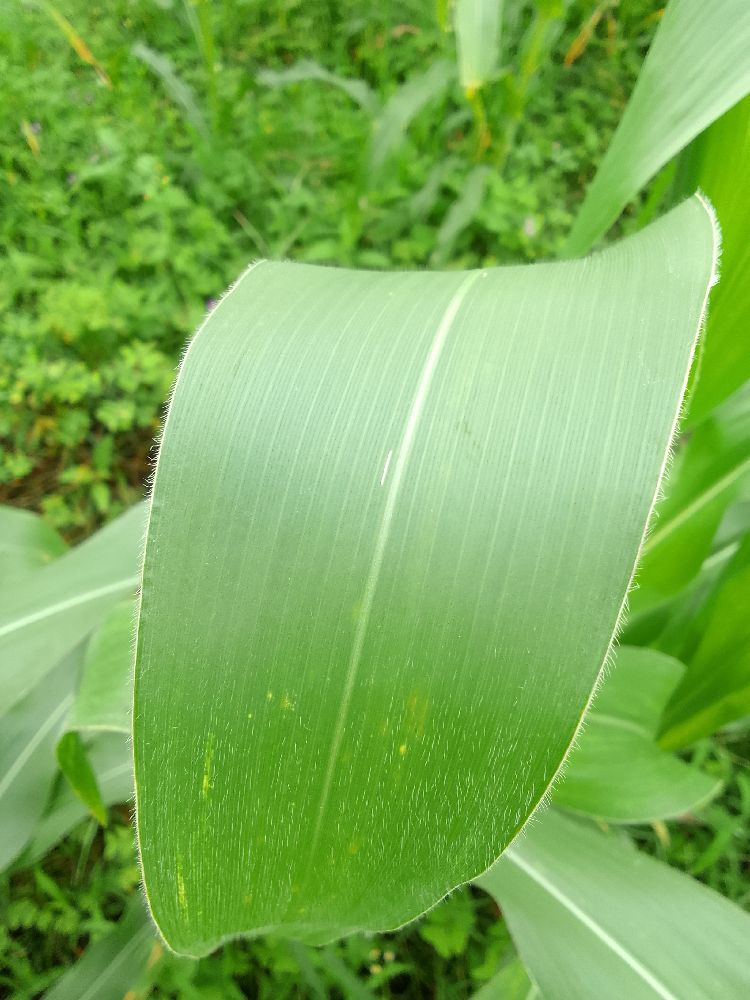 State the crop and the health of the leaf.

maize, healthy
